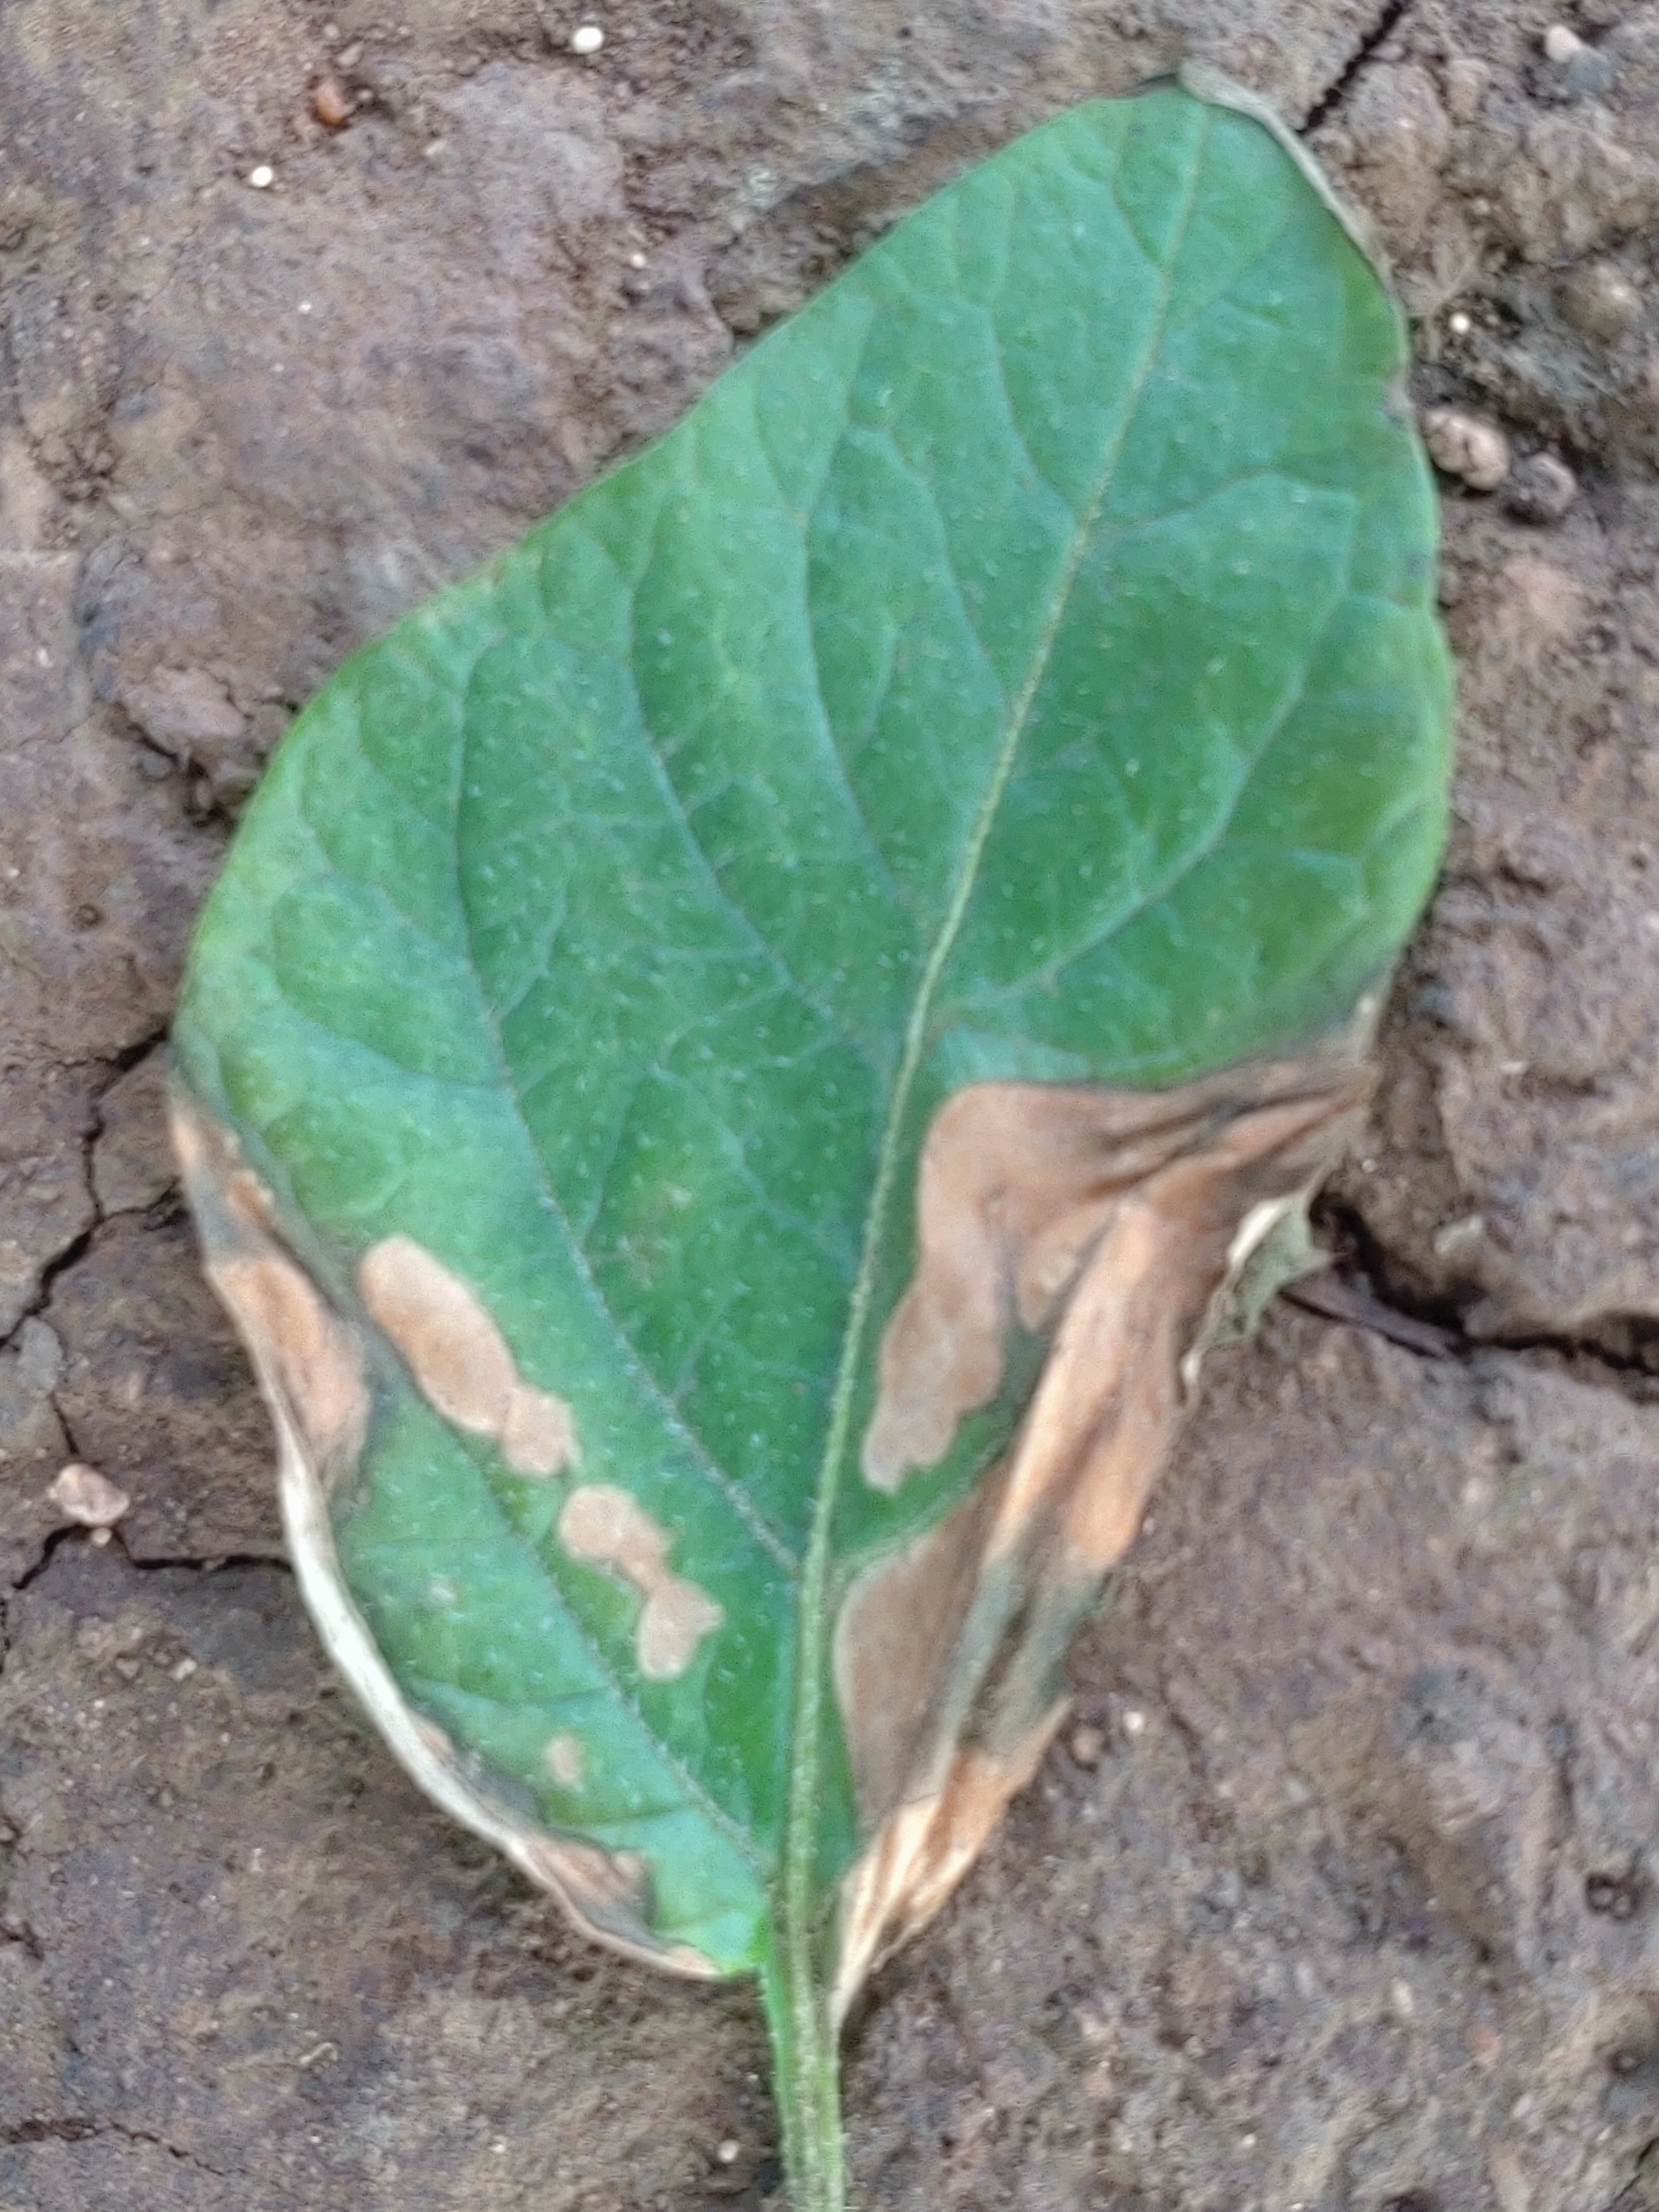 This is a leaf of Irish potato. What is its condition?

early blight
